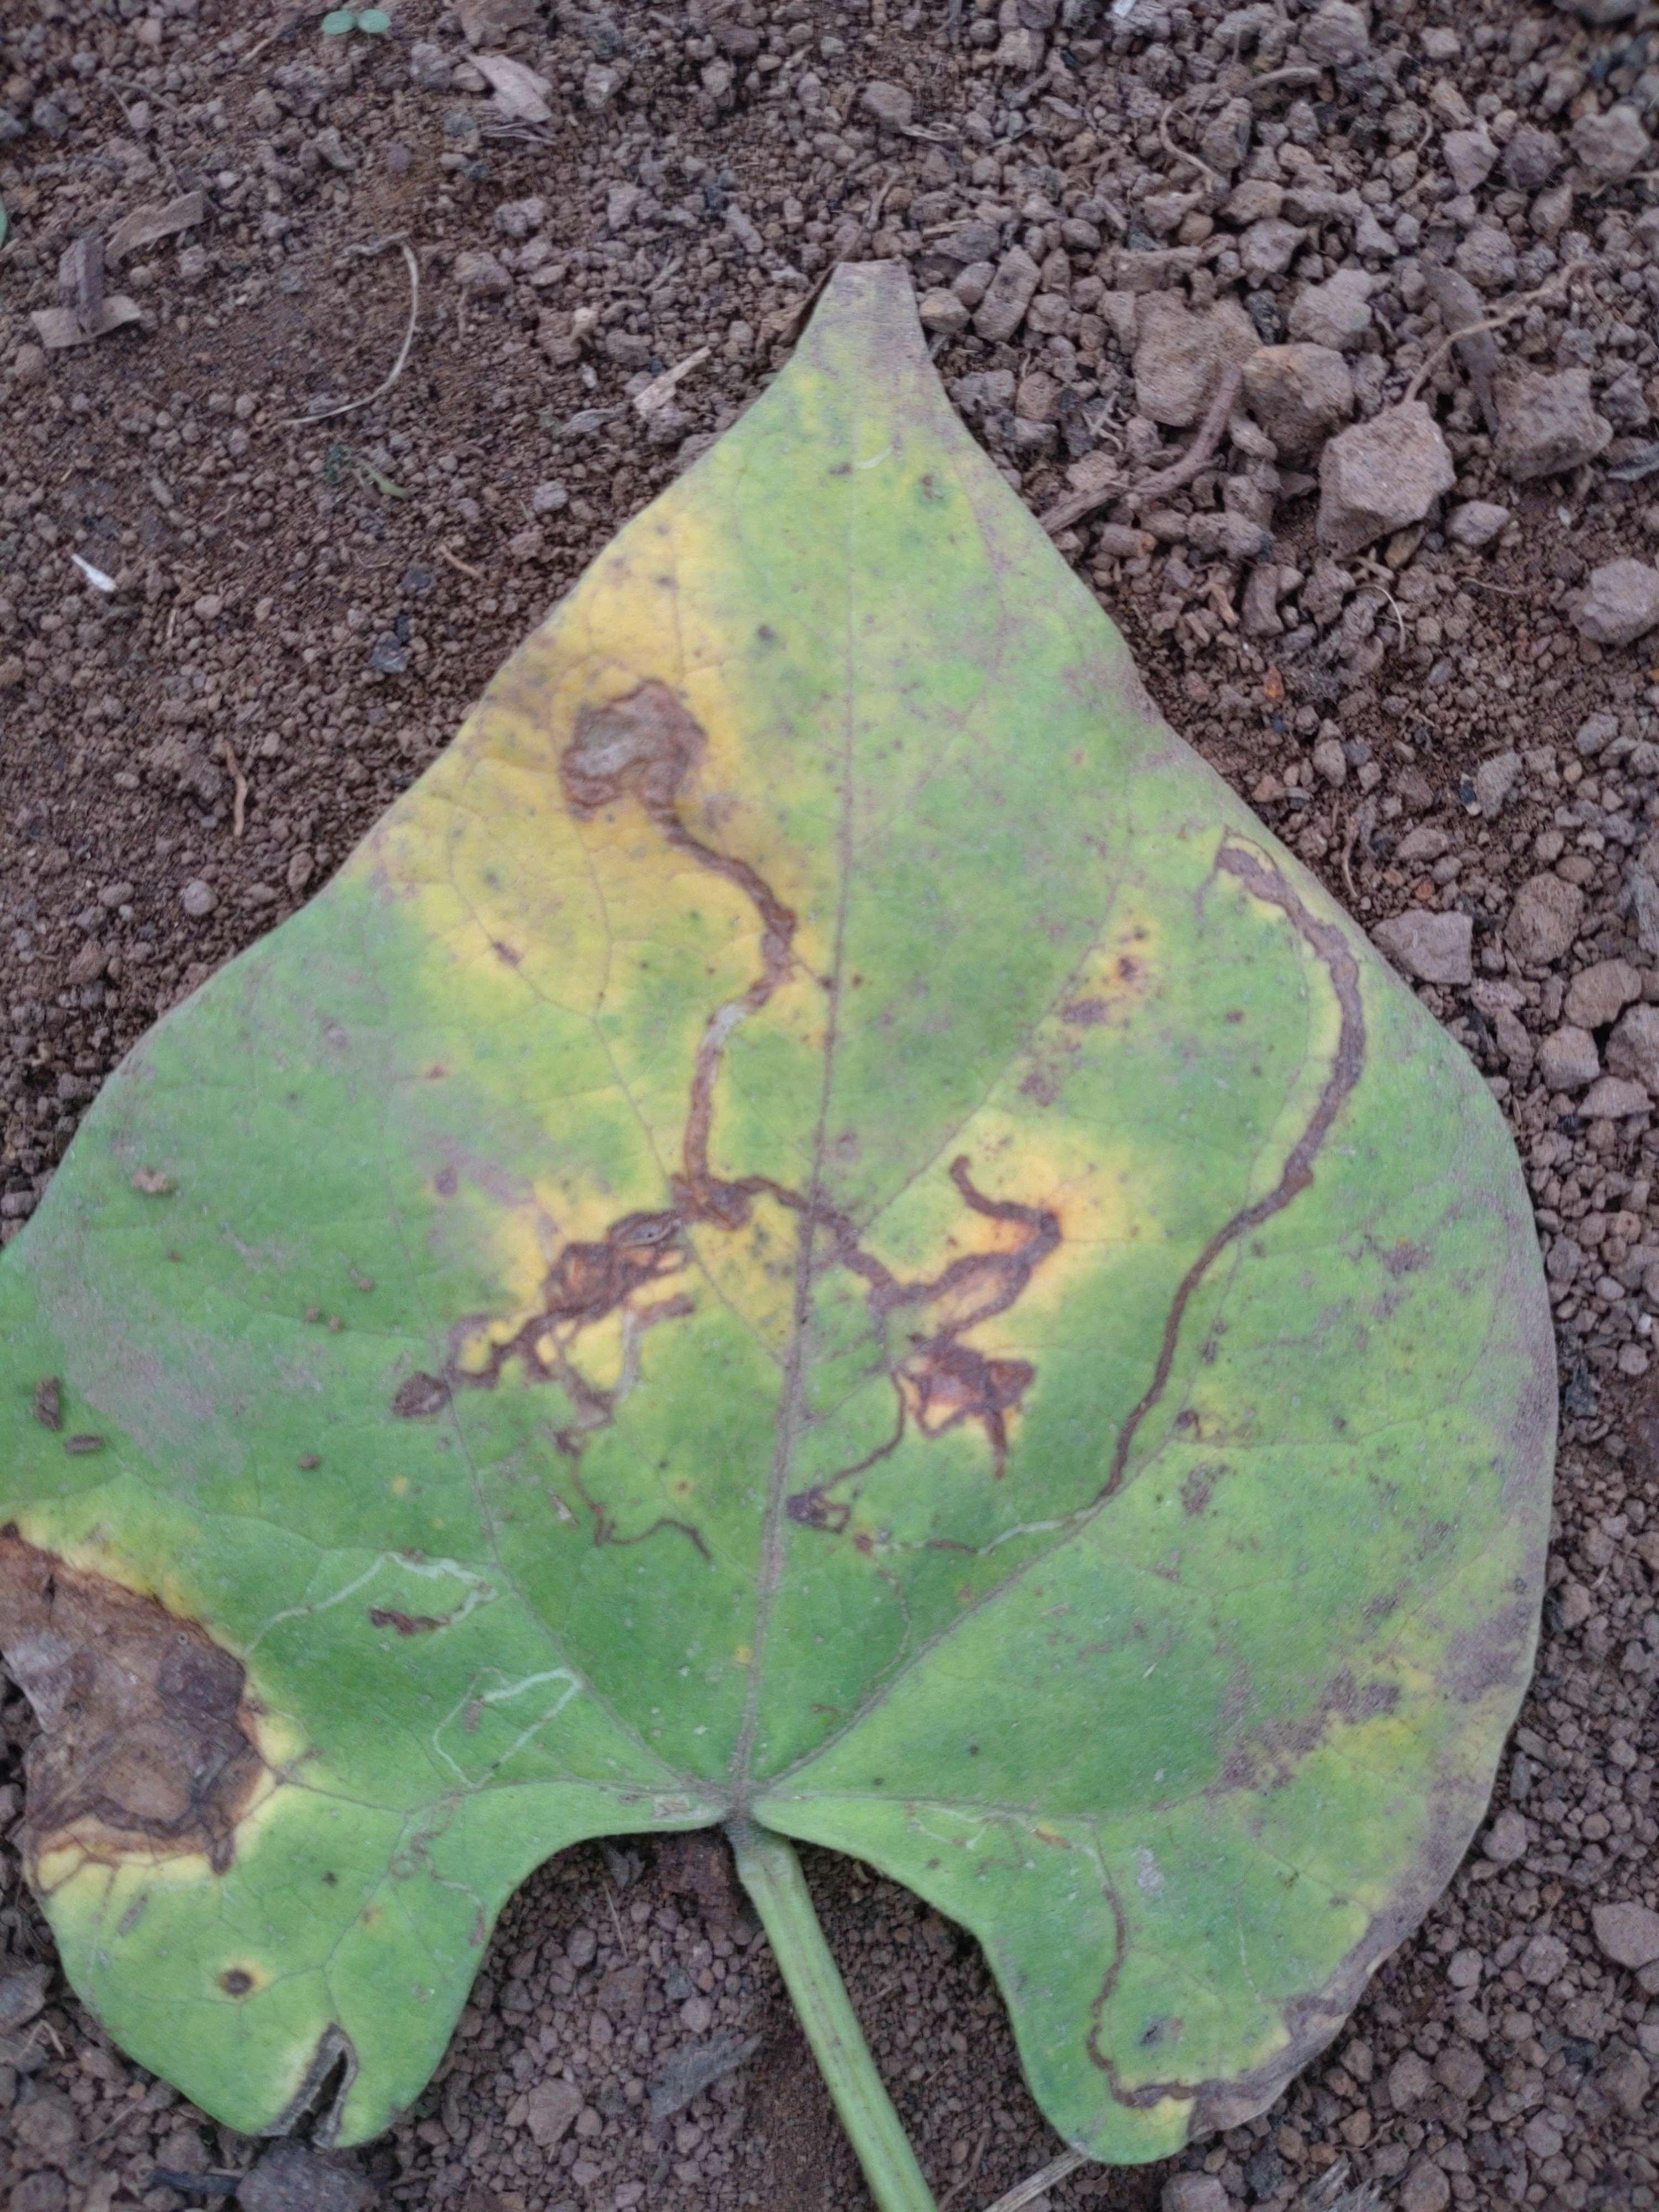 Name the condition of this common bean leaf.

rust
